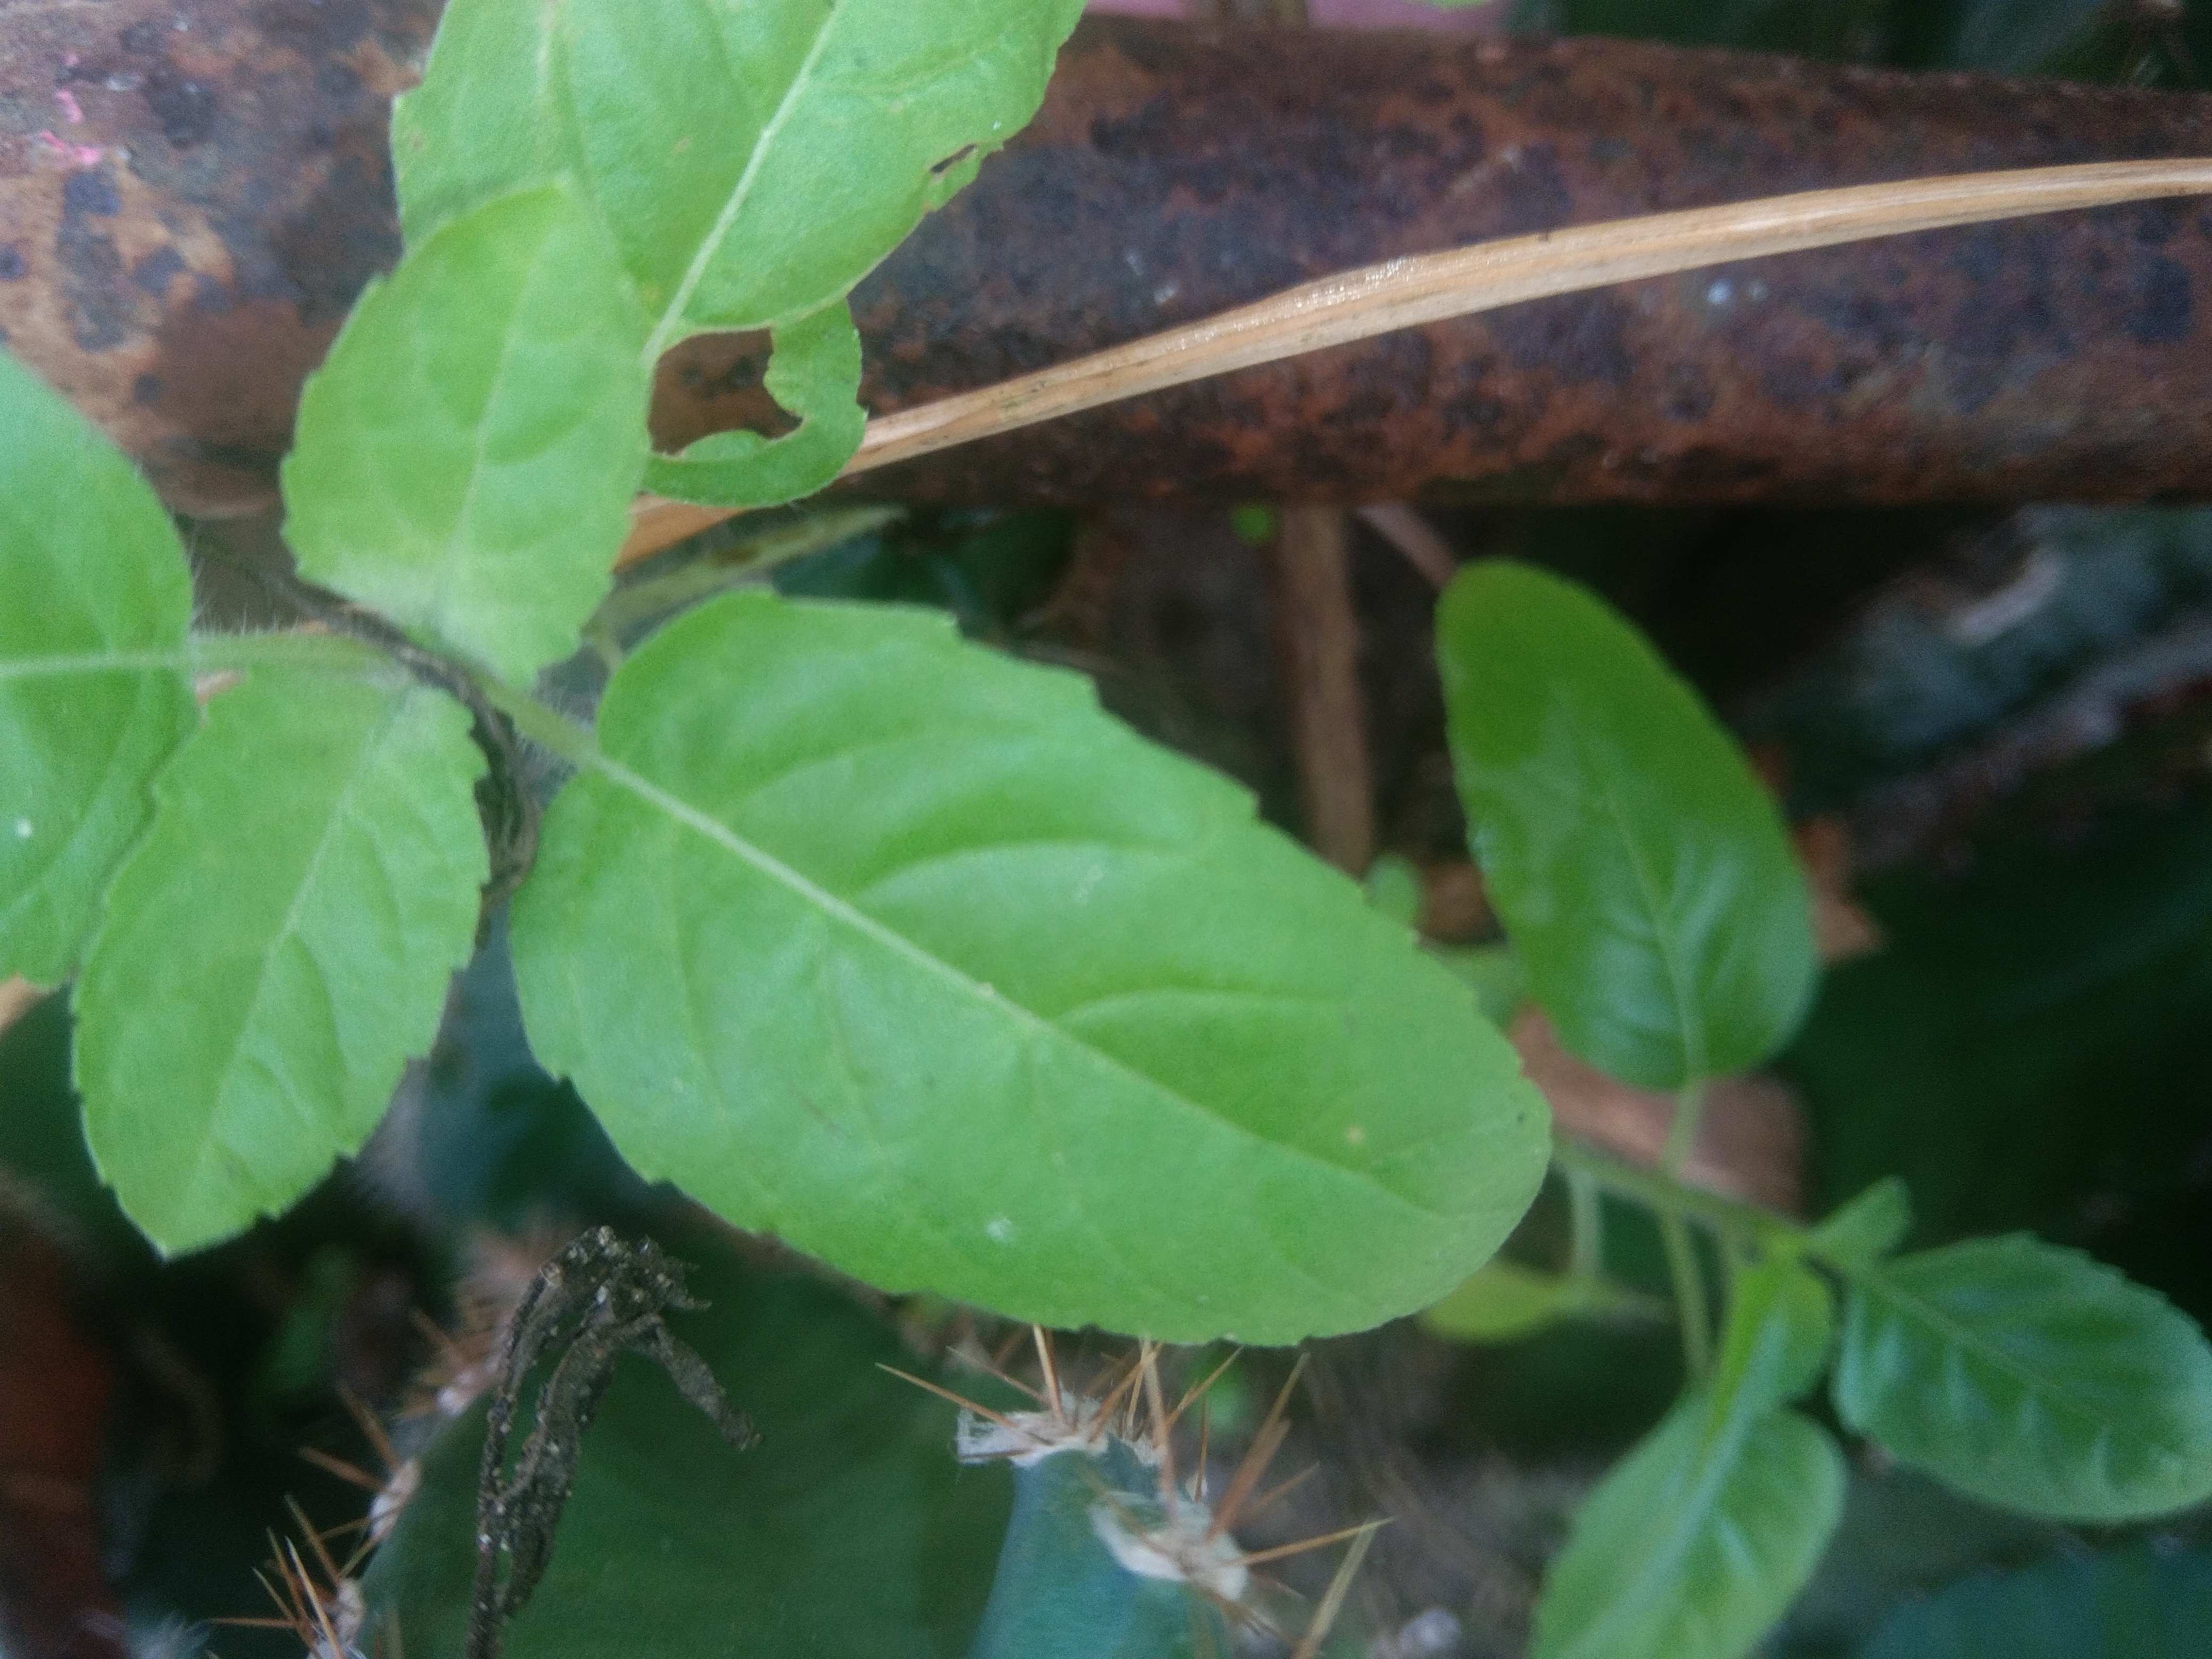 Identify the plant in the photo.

tulshi
